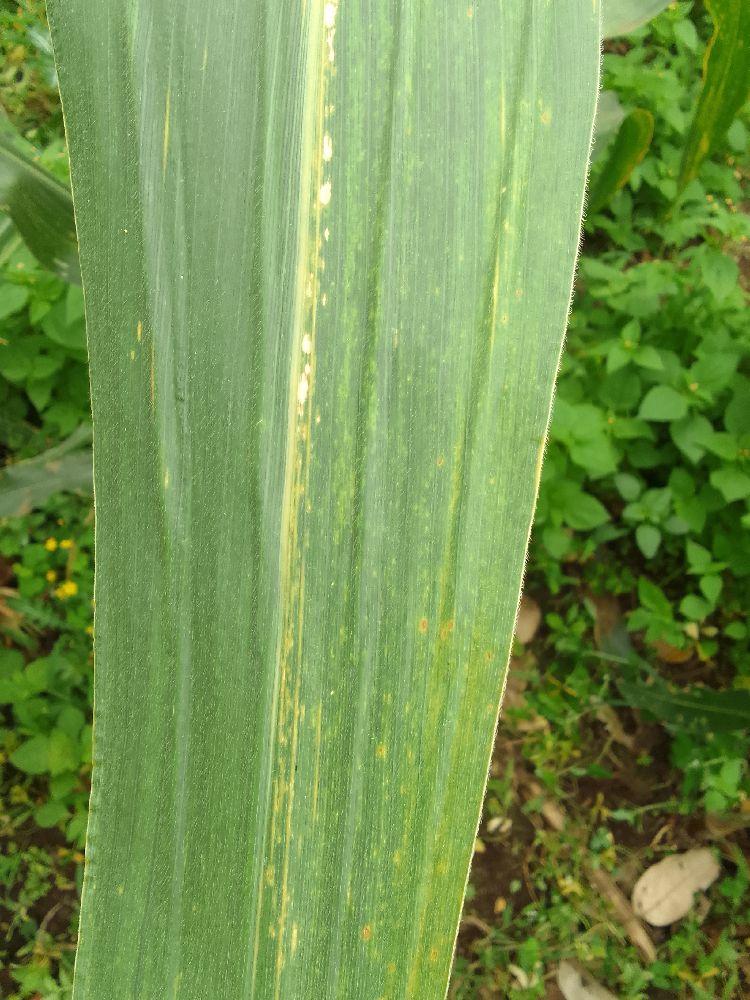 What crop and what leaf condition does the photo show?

maize, maize lethal necrosis
